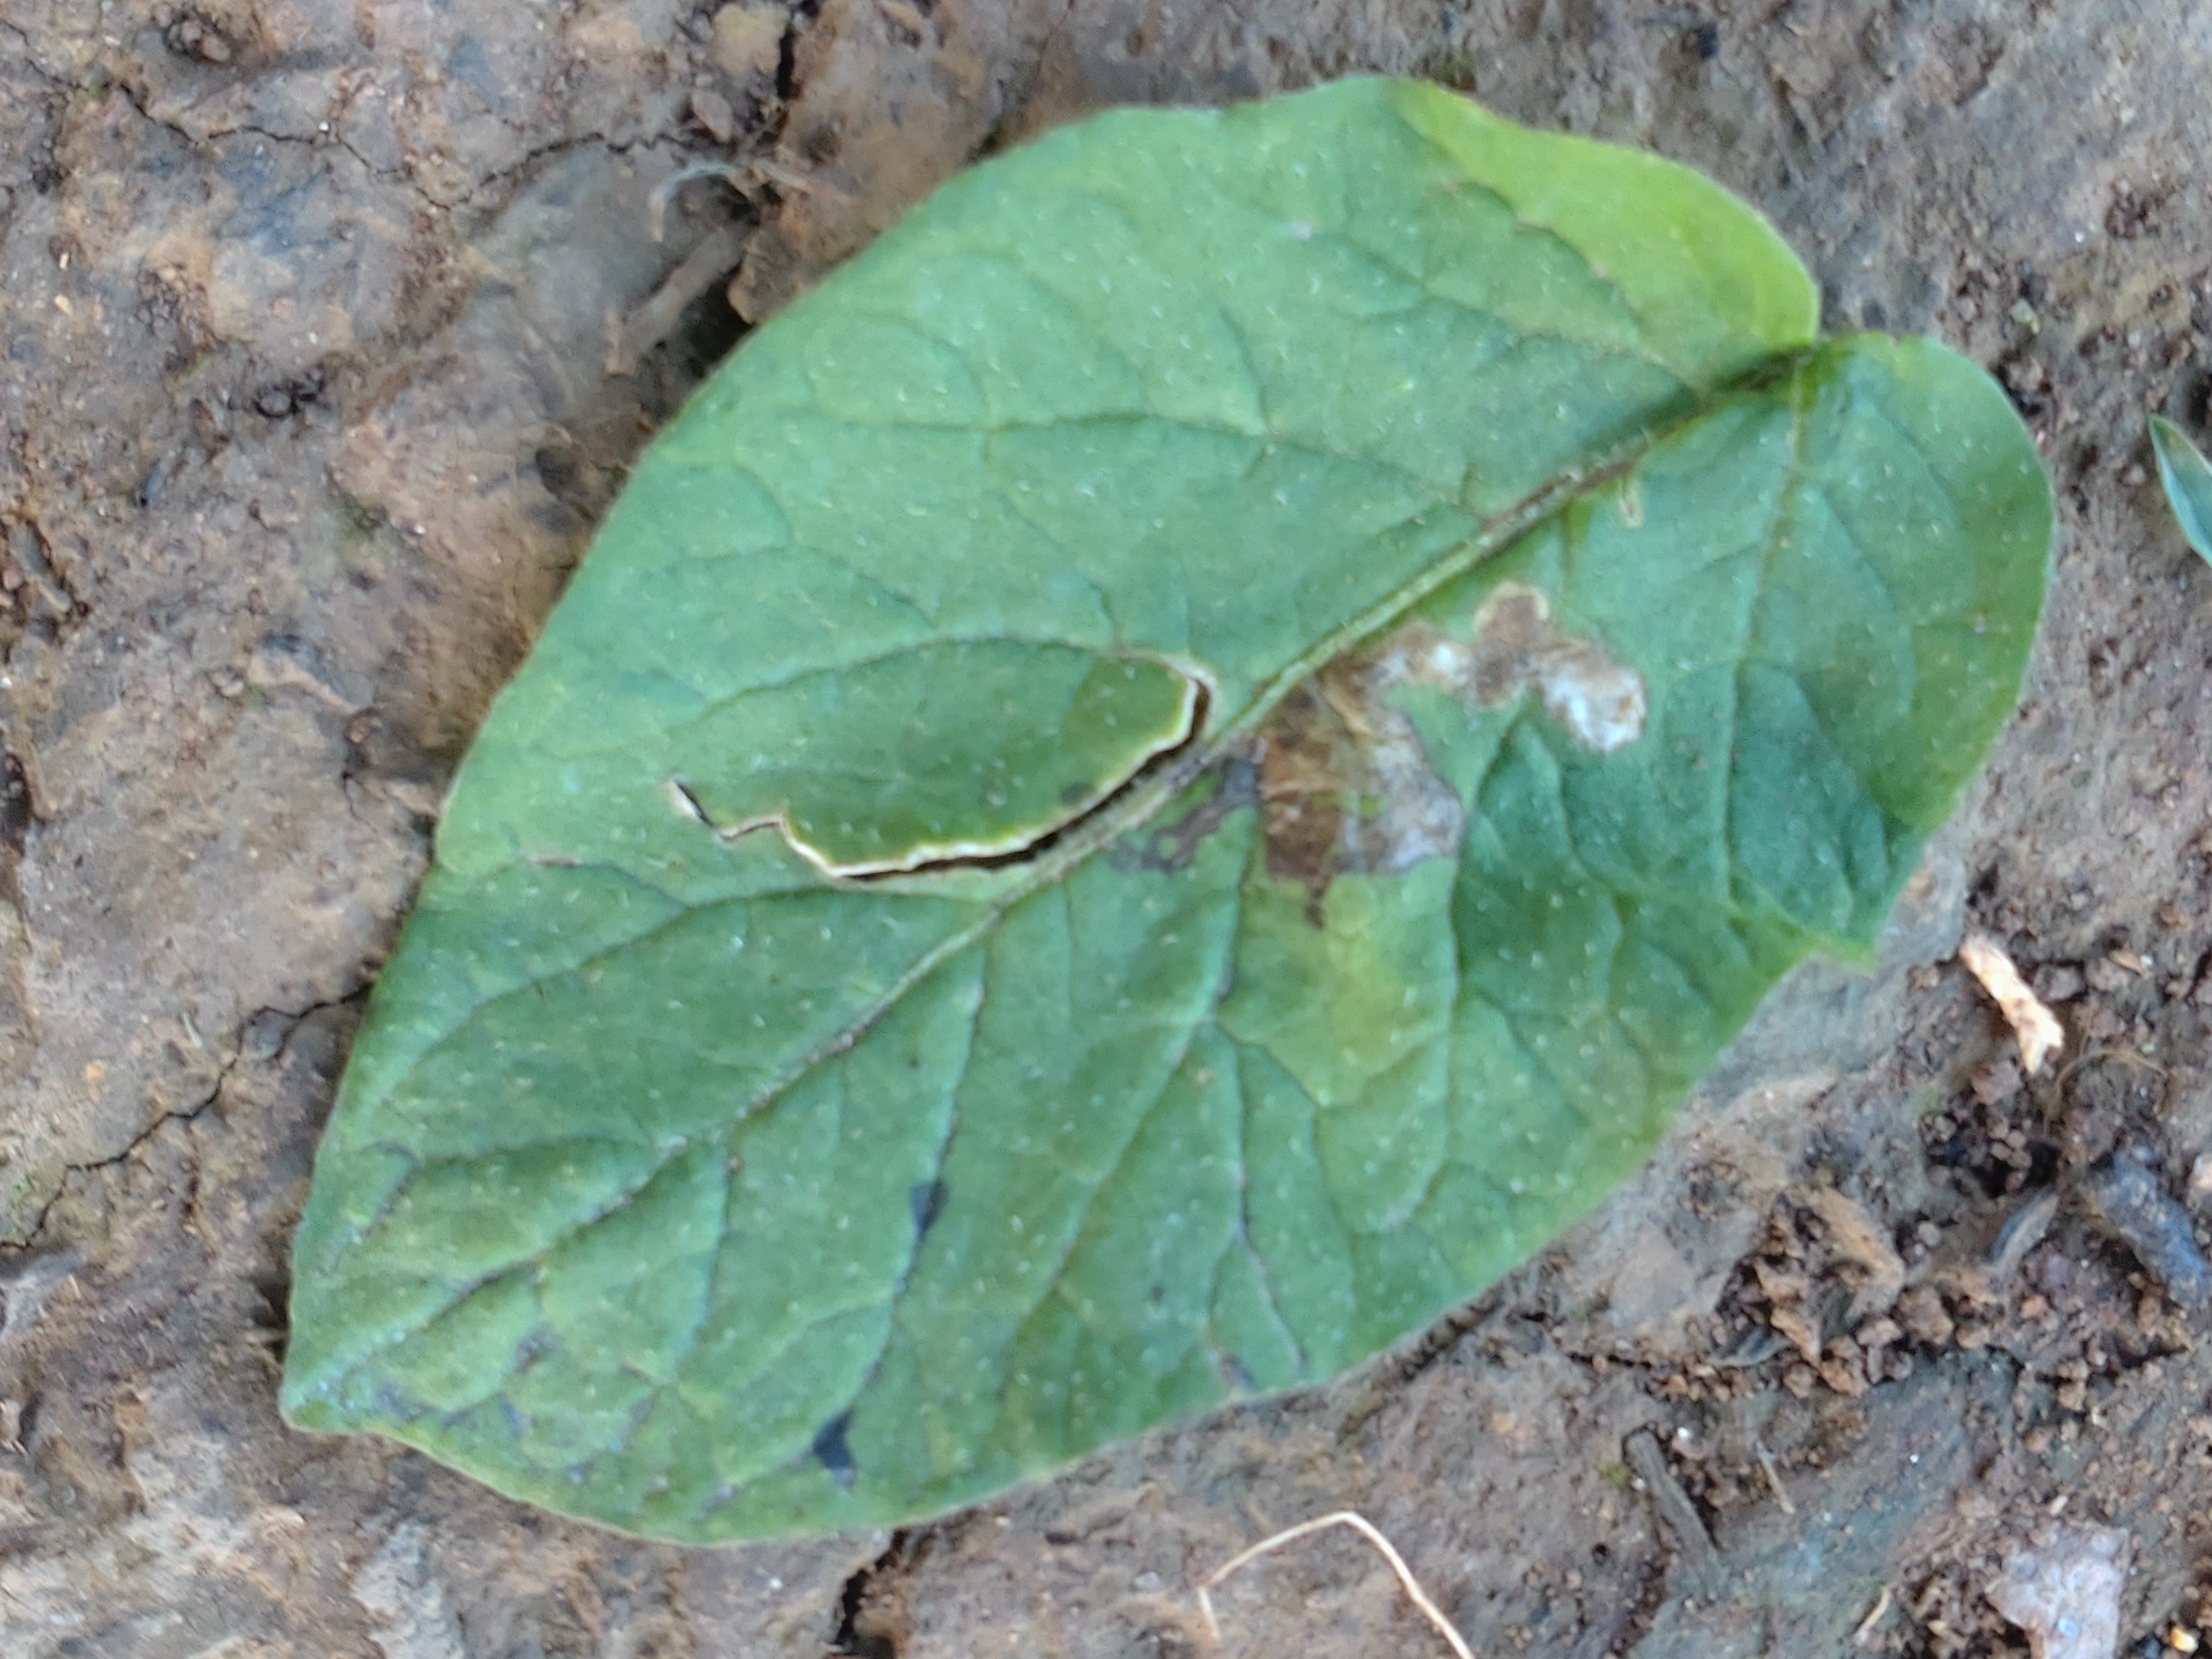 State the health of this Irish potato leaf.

early blight
